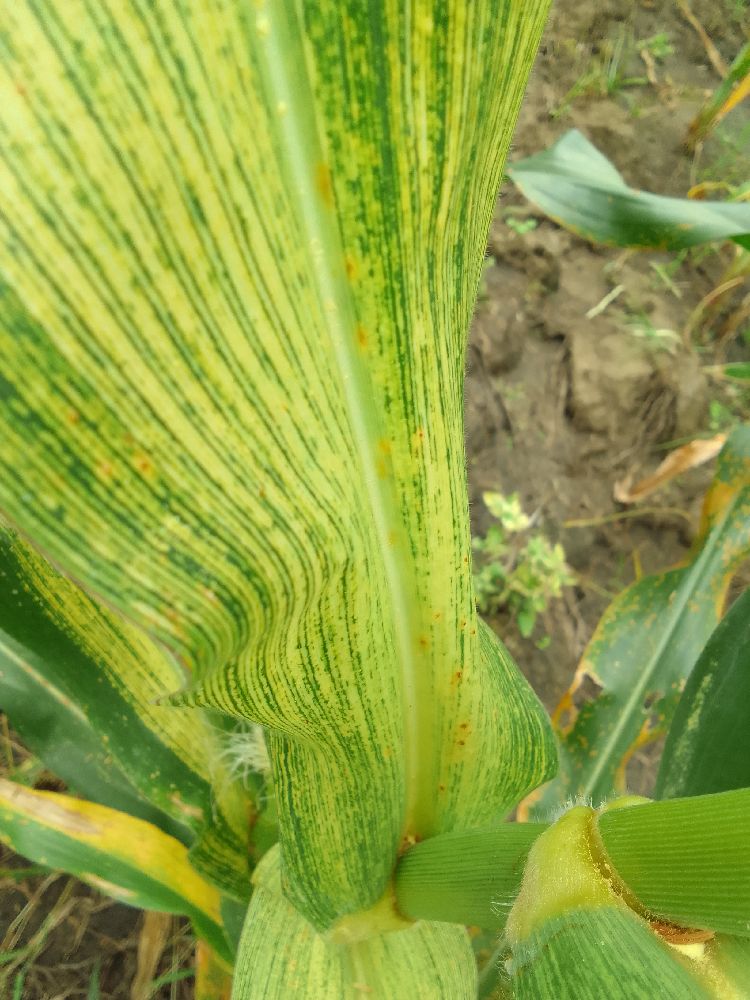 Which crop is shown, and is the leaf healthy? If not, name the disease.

maize, maize streak virus
